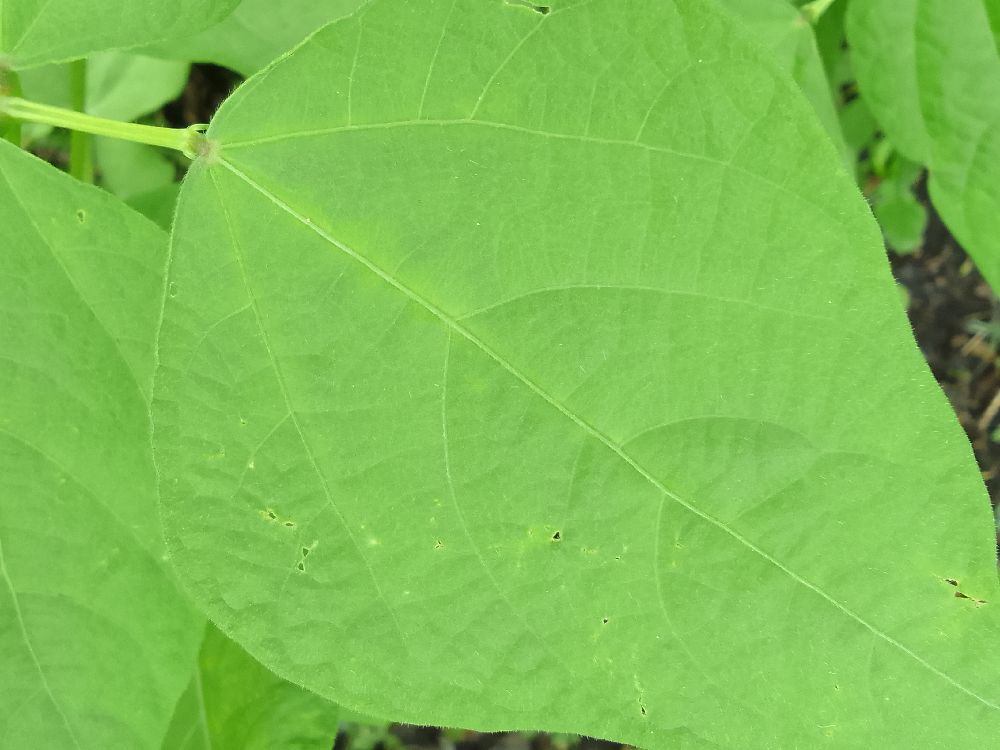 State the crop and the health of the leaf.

common bean, healthy
